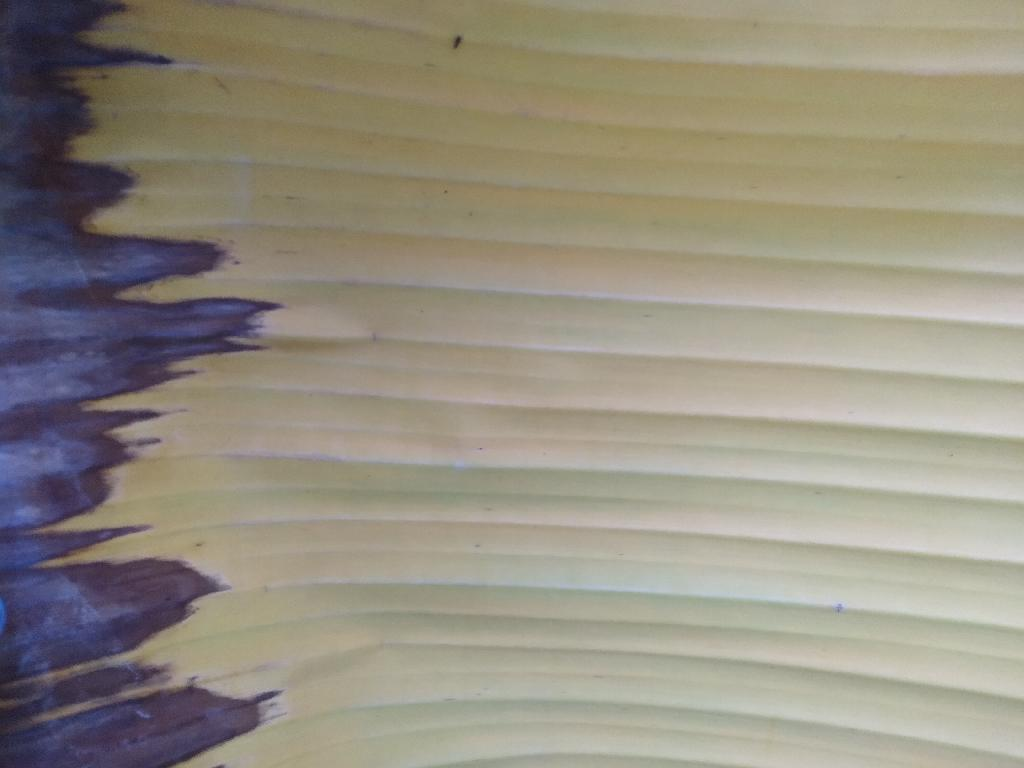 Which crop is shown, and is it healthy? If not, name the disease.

banana, fusarium wilt race 1
